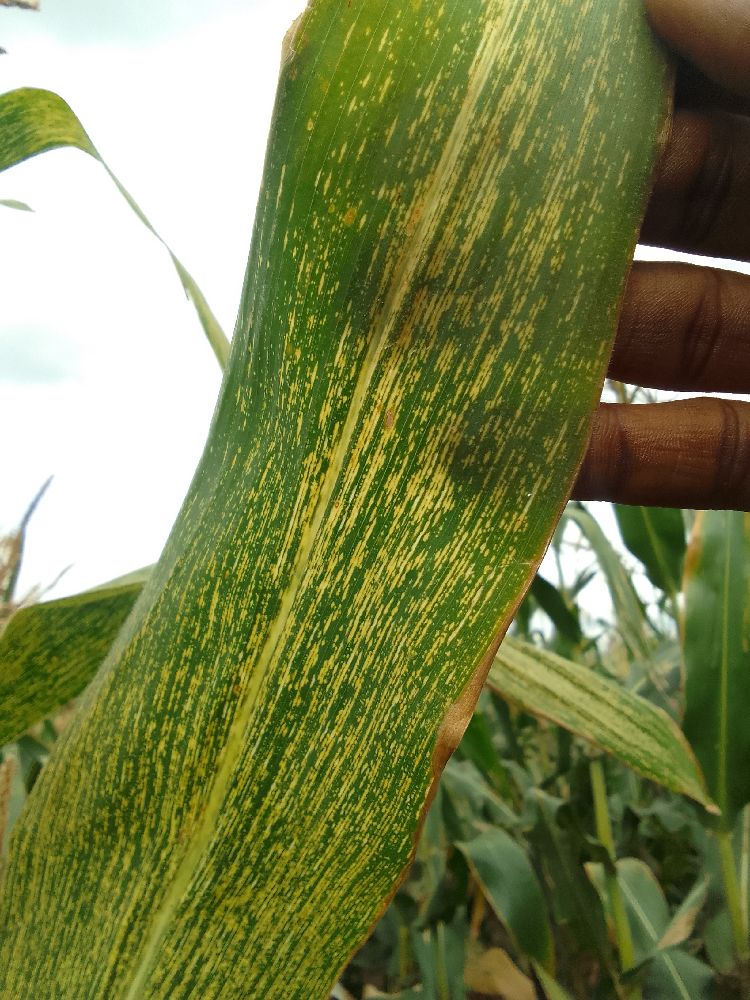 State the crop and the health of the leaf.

maize, maize streak virus
